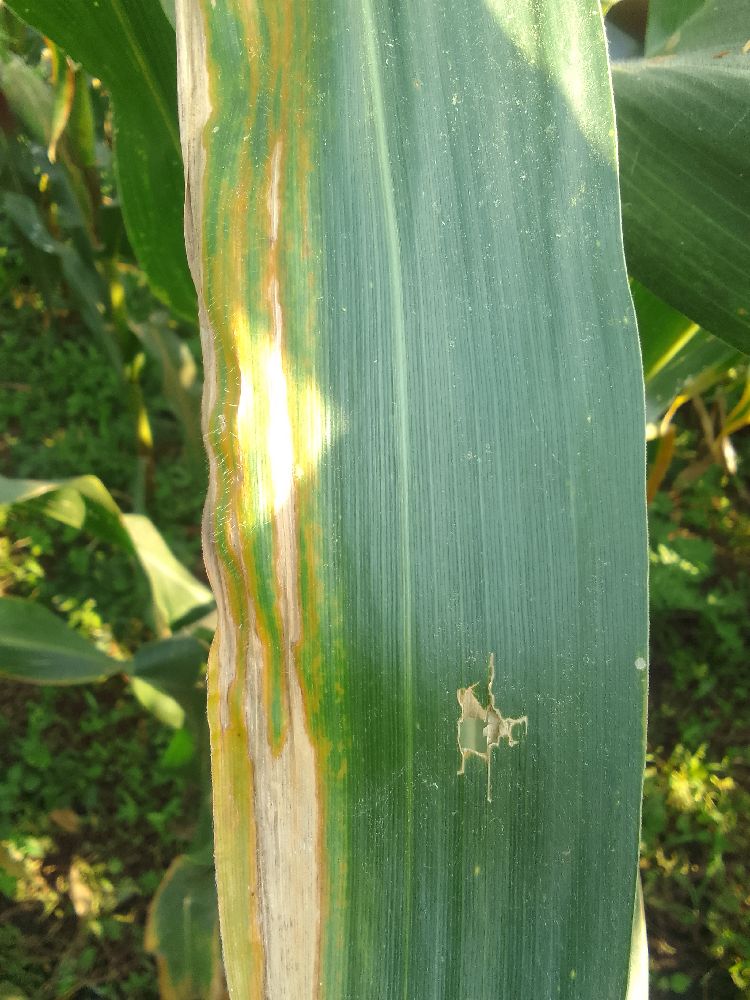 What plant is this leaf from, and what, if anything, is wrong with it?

maize, maize lethal necrosis
